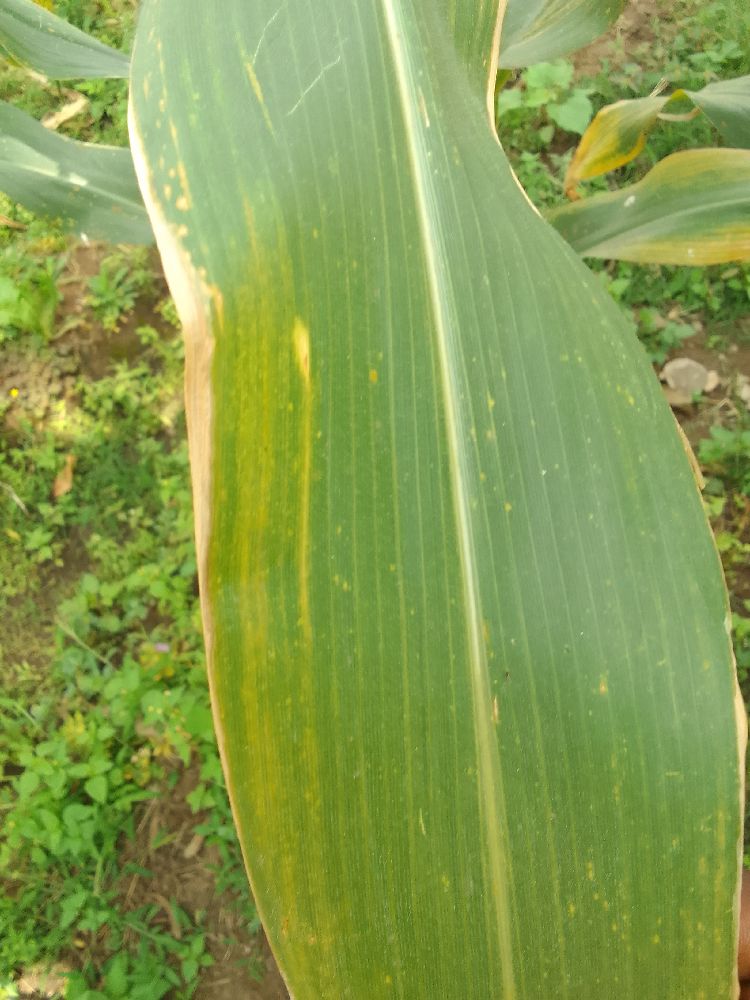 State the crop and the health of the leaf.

maize, maize lethal necrosis
